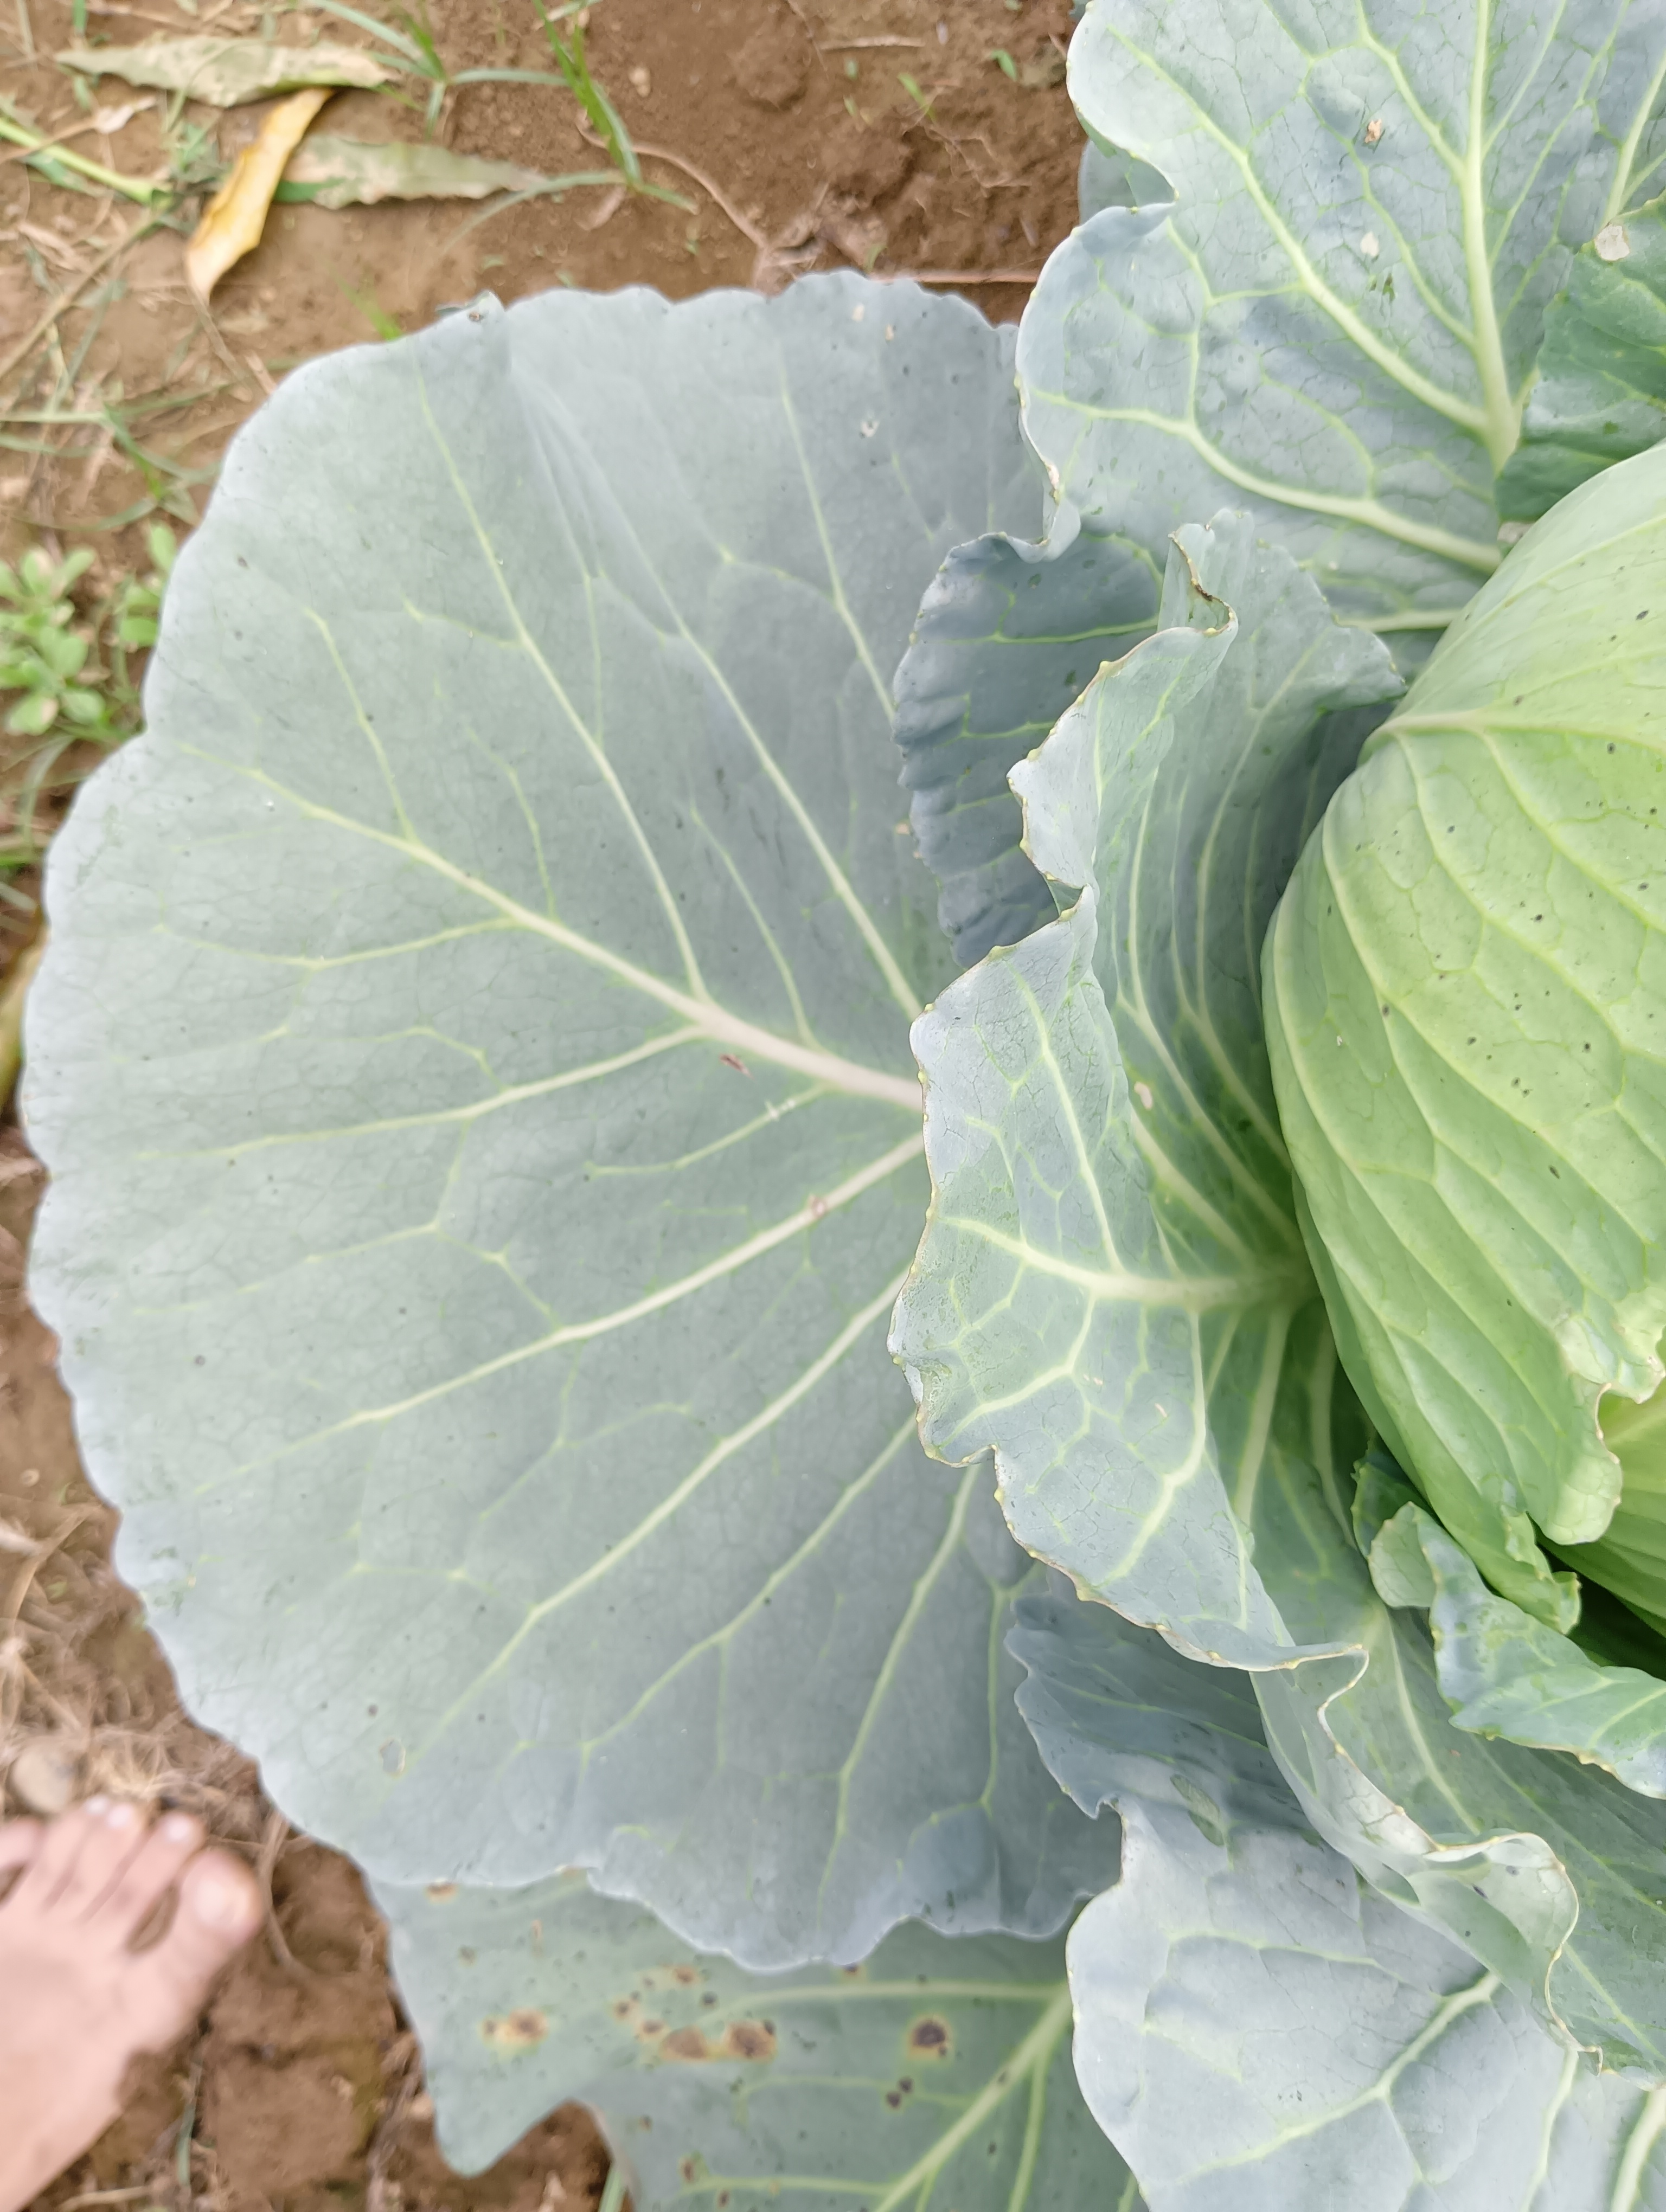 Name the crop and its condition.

cabbage, healthy
